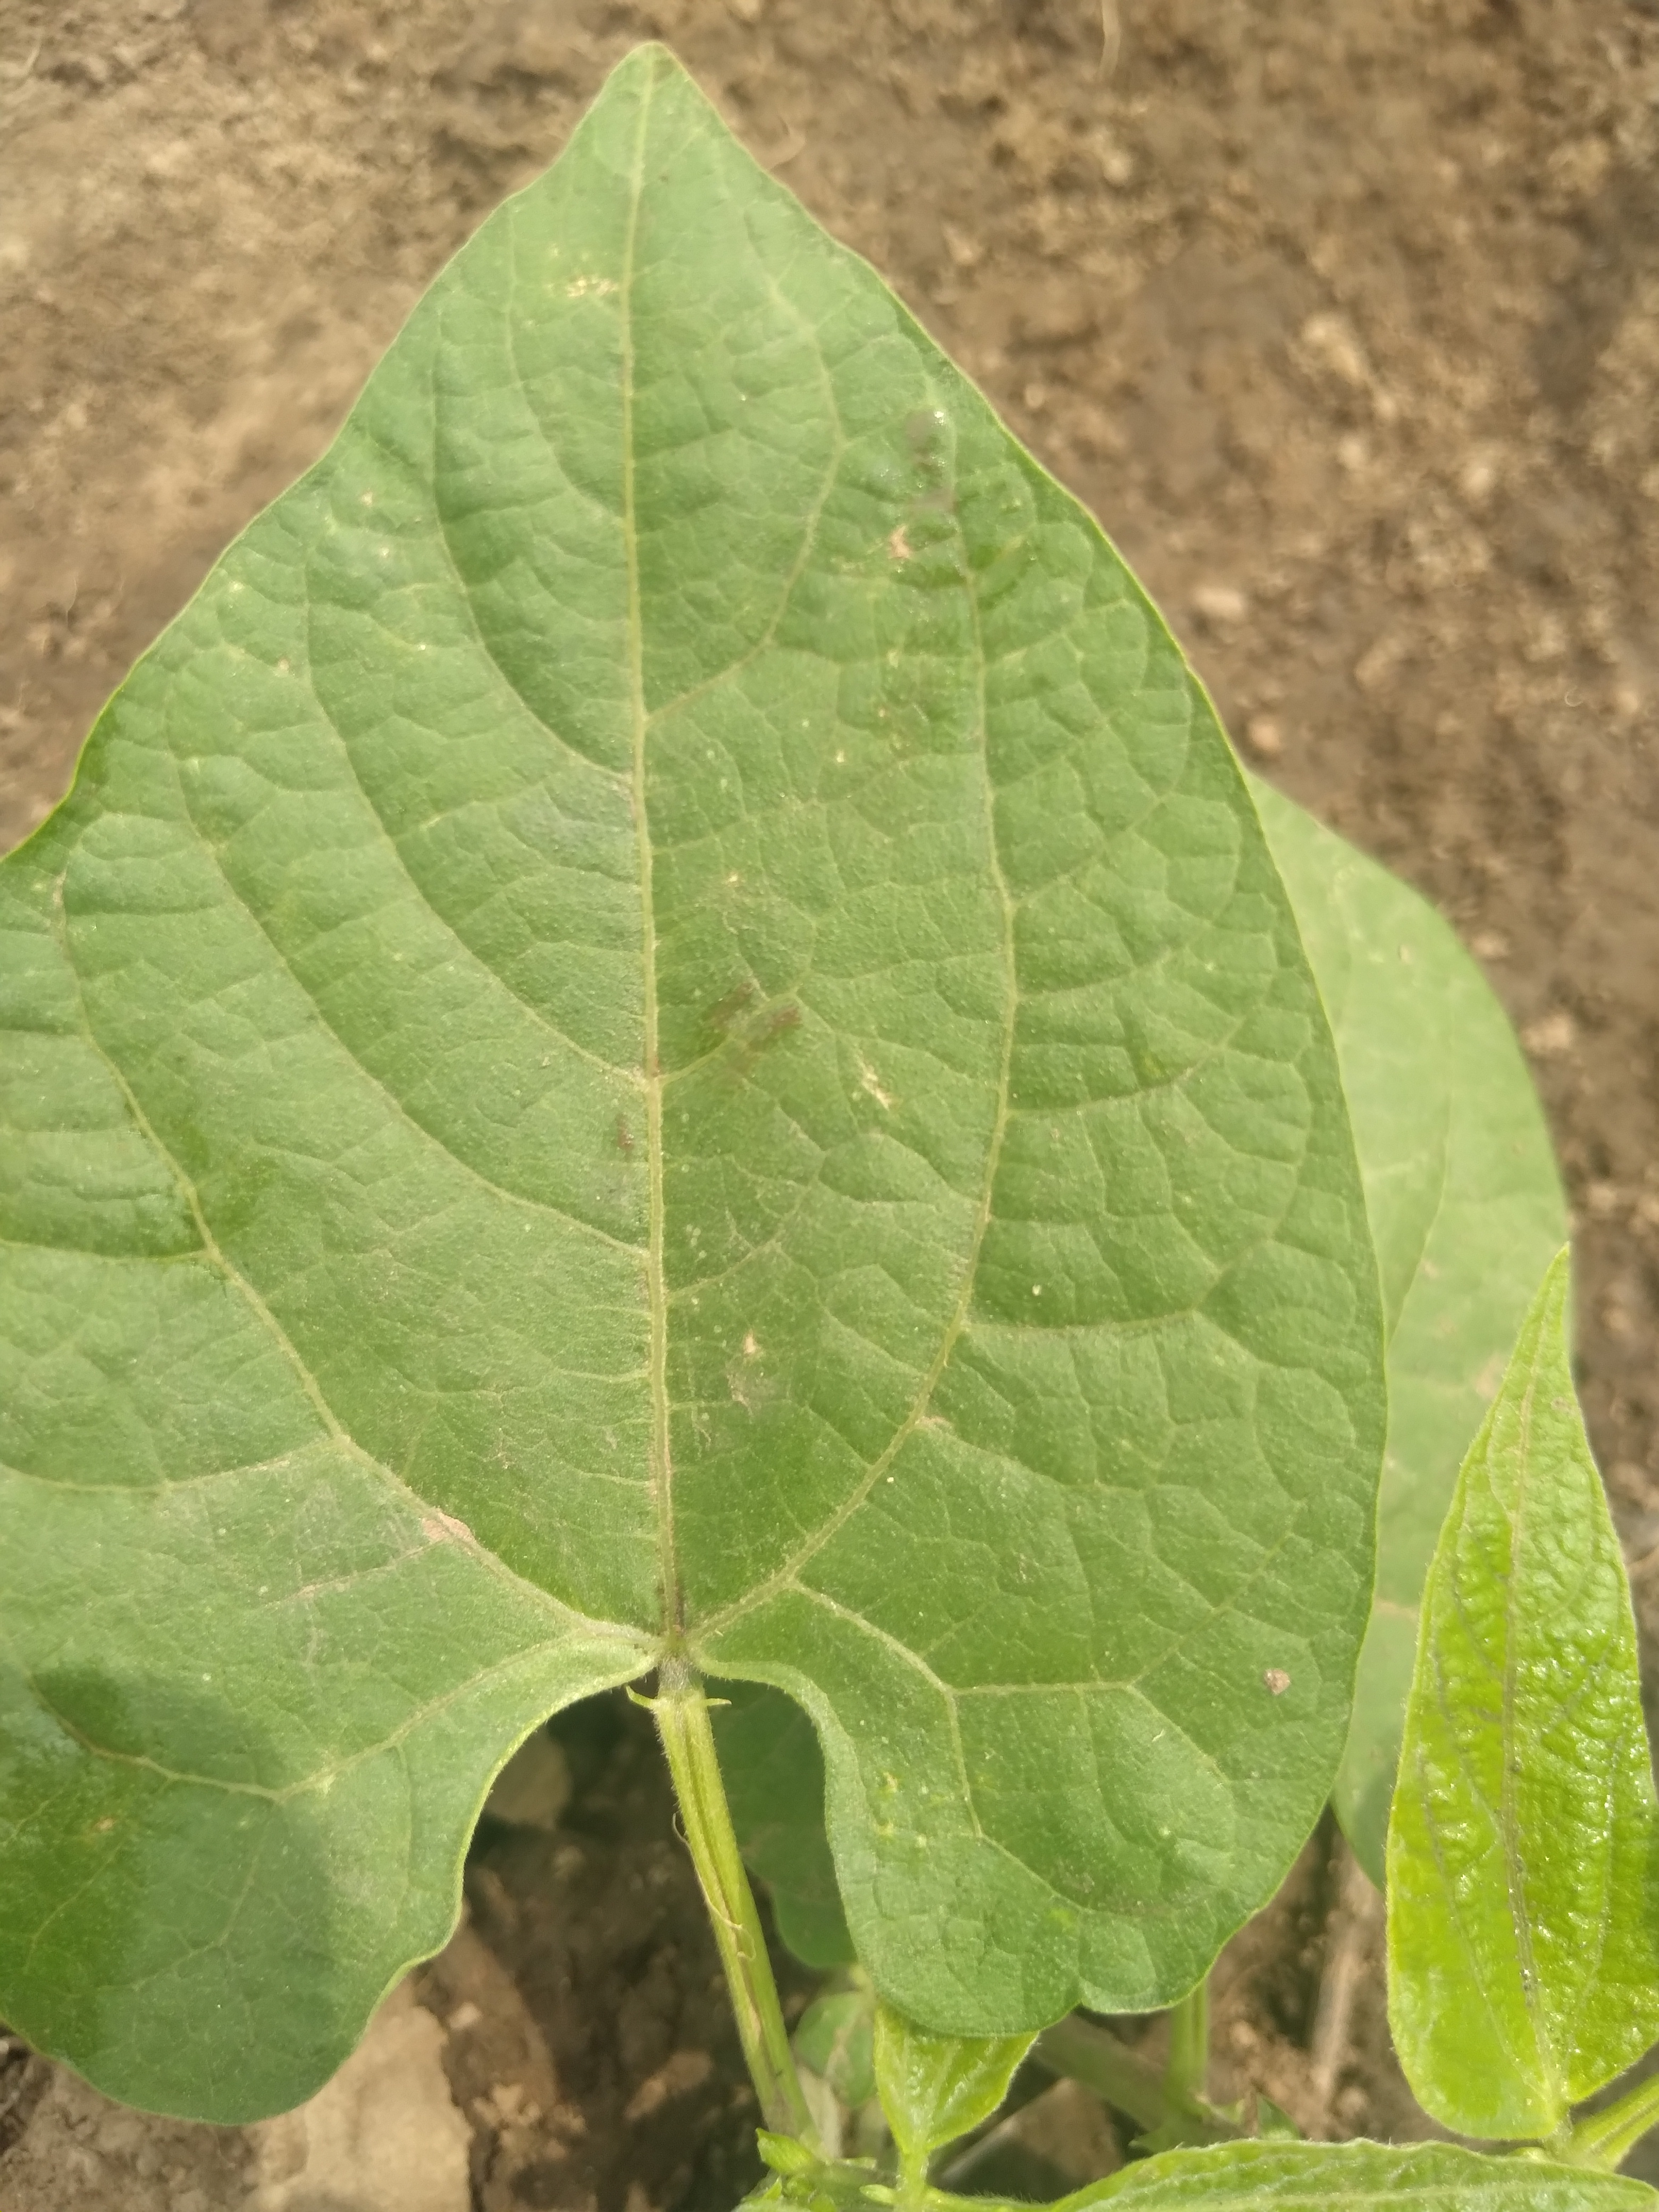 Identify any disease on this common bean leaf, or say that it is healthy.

healthy
